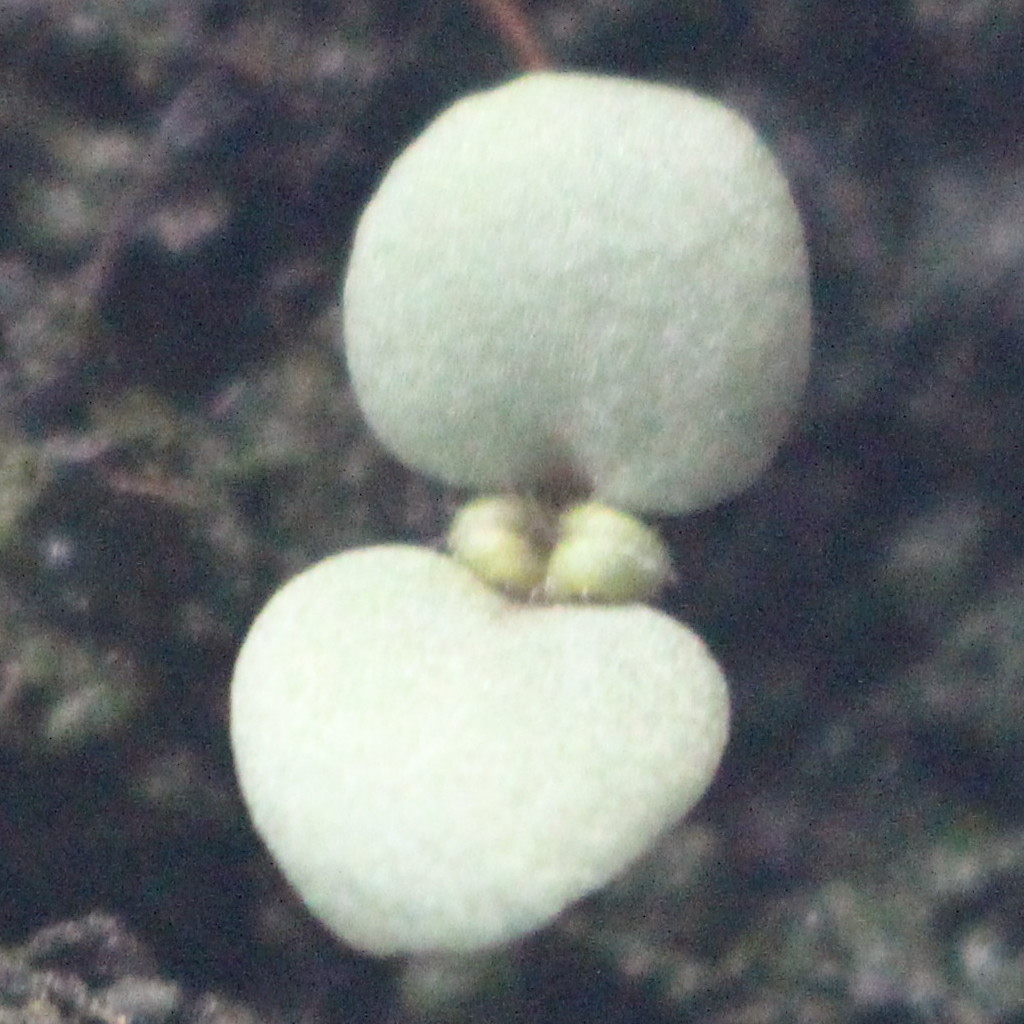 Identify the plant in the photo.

Veronica persica
